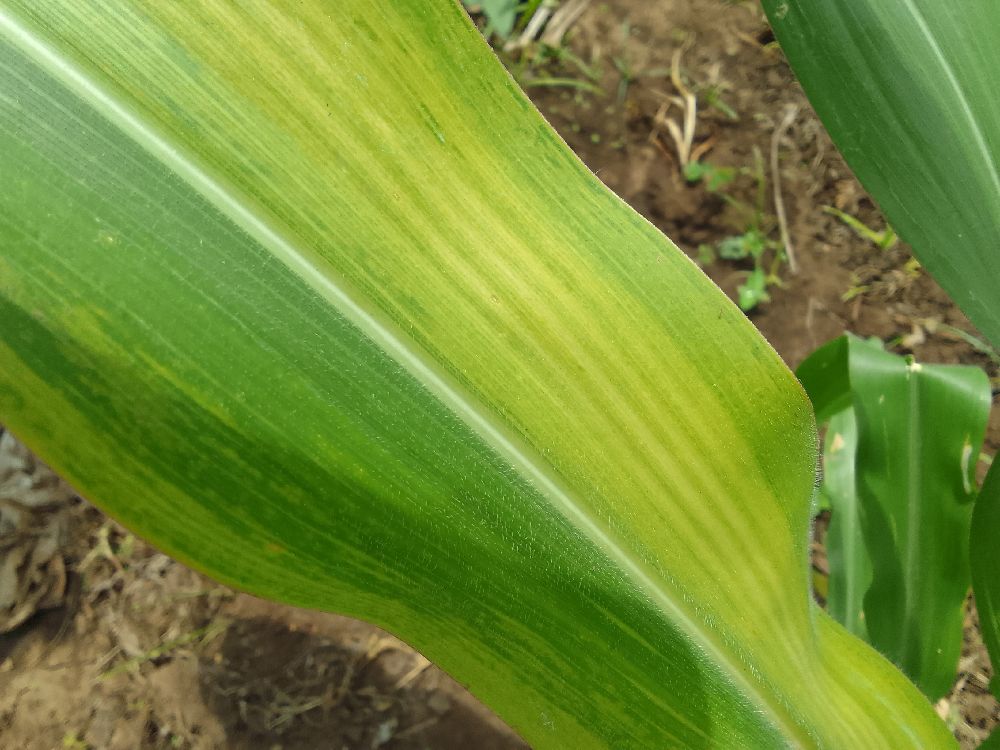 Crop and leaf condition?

maize, maize lethal necrosis
